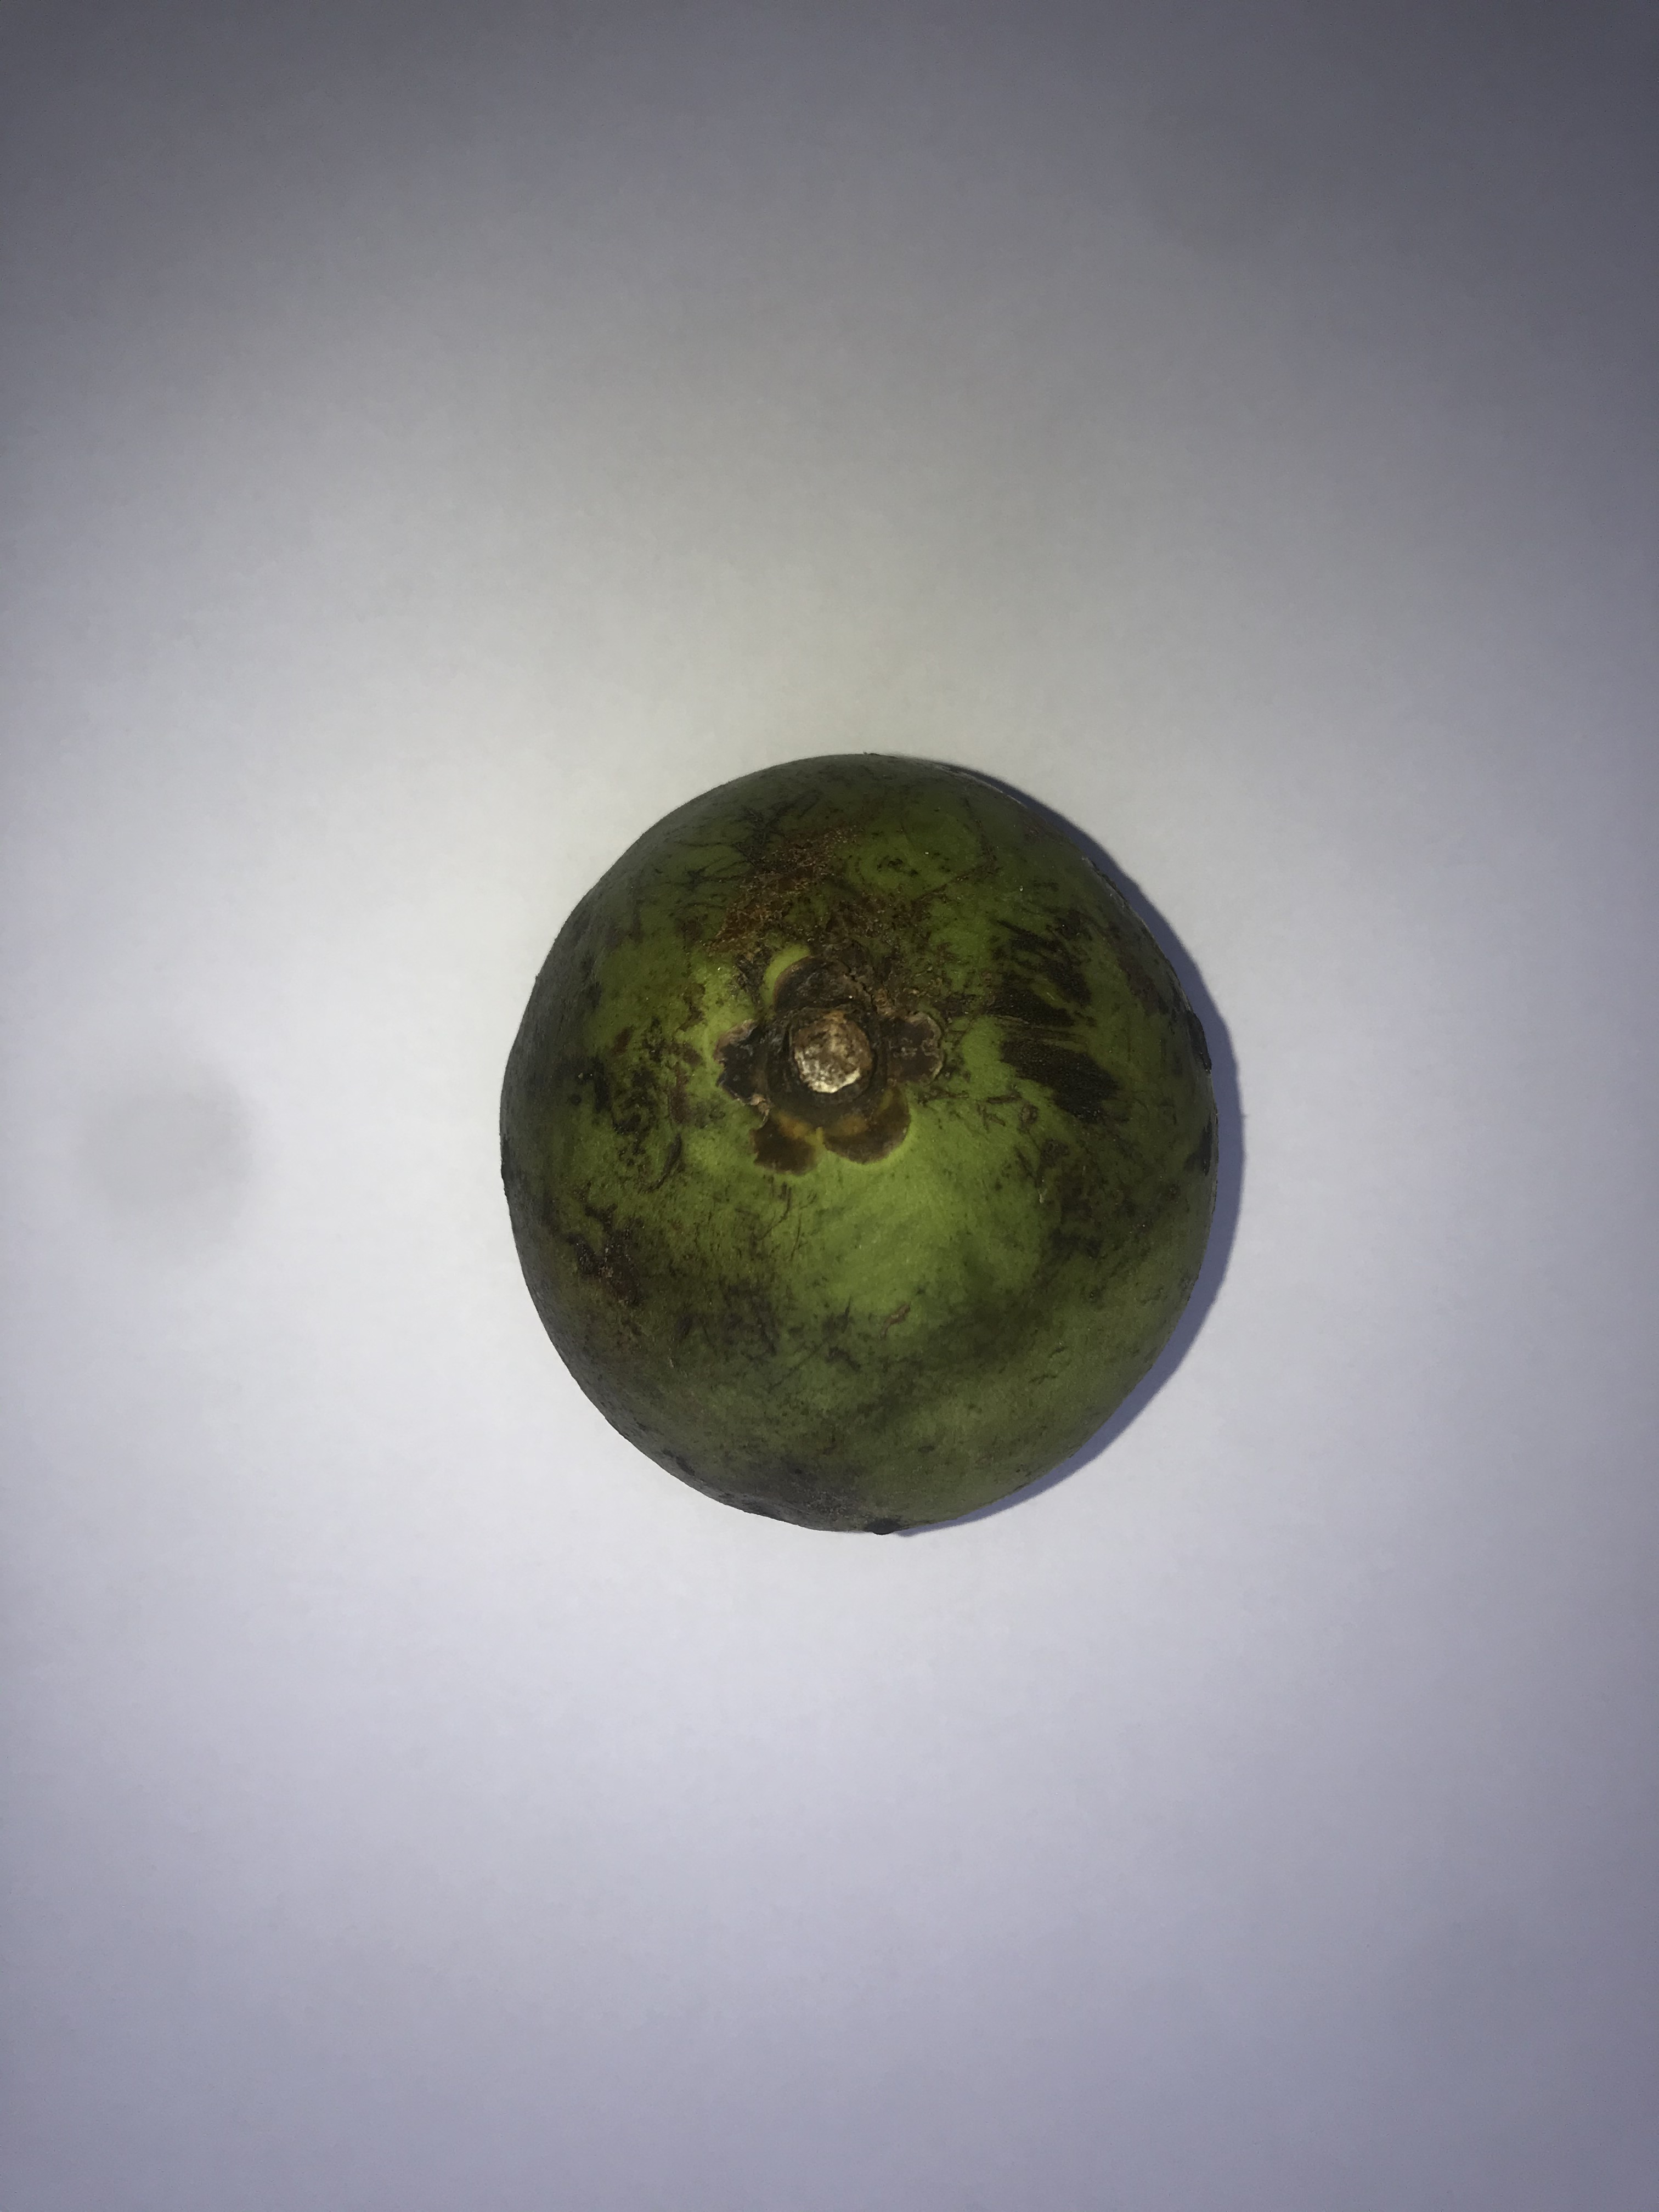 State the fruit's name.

pequi
